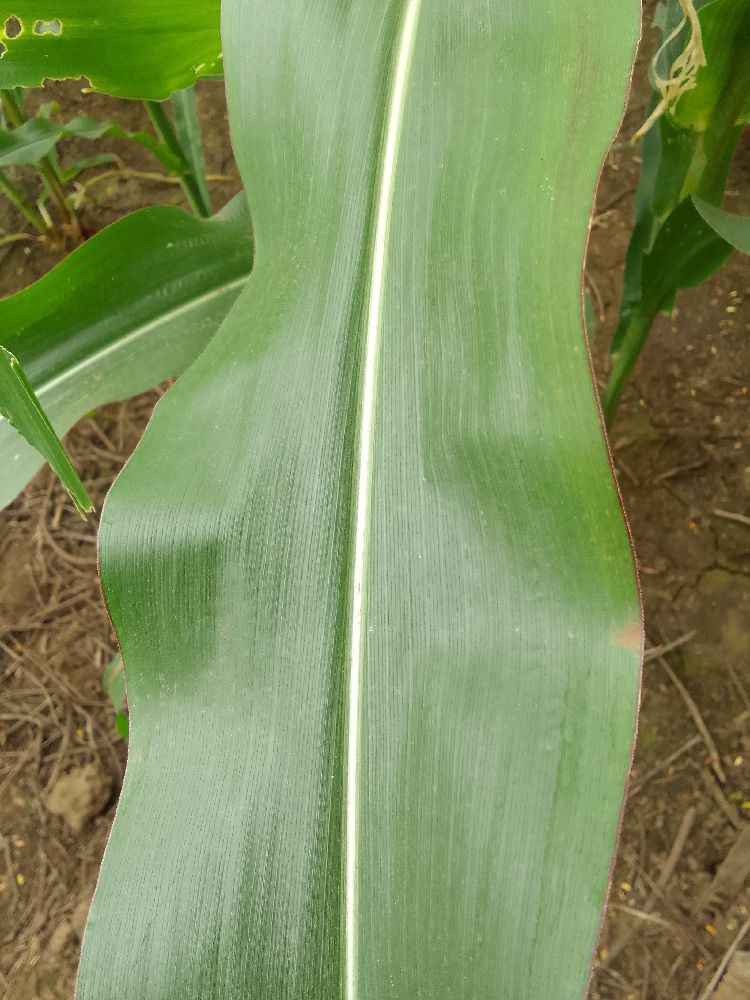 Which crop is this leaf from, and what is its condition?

maize, healthy
